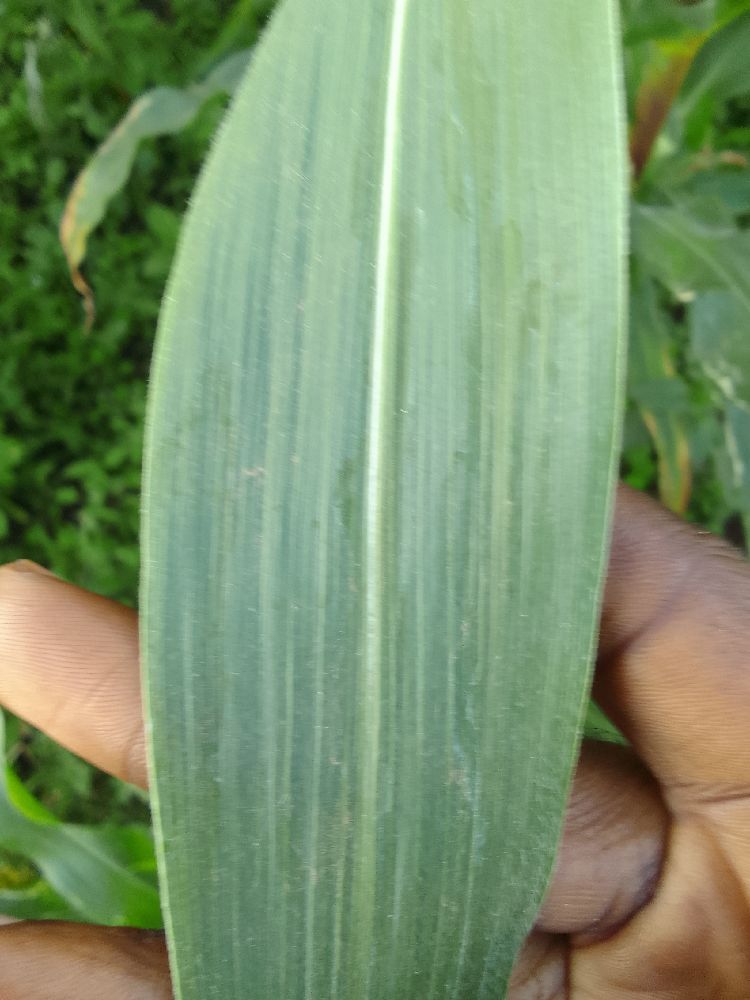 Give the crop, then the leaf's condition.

maize, healthy
